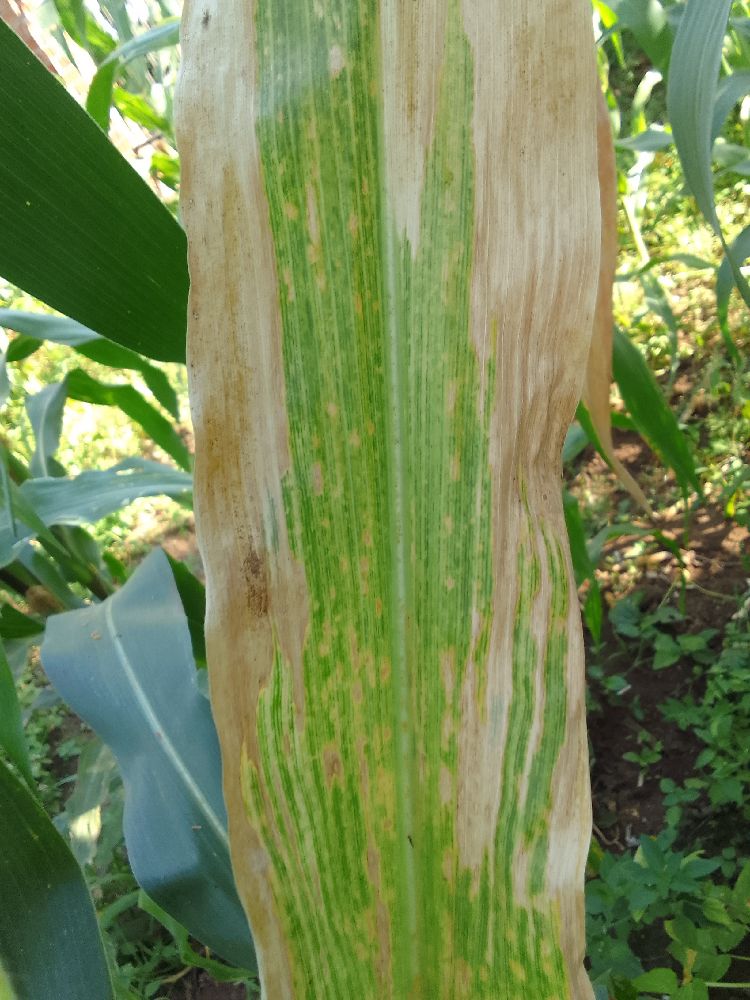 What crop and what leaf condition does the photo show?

maize, maize lethal necrosis
